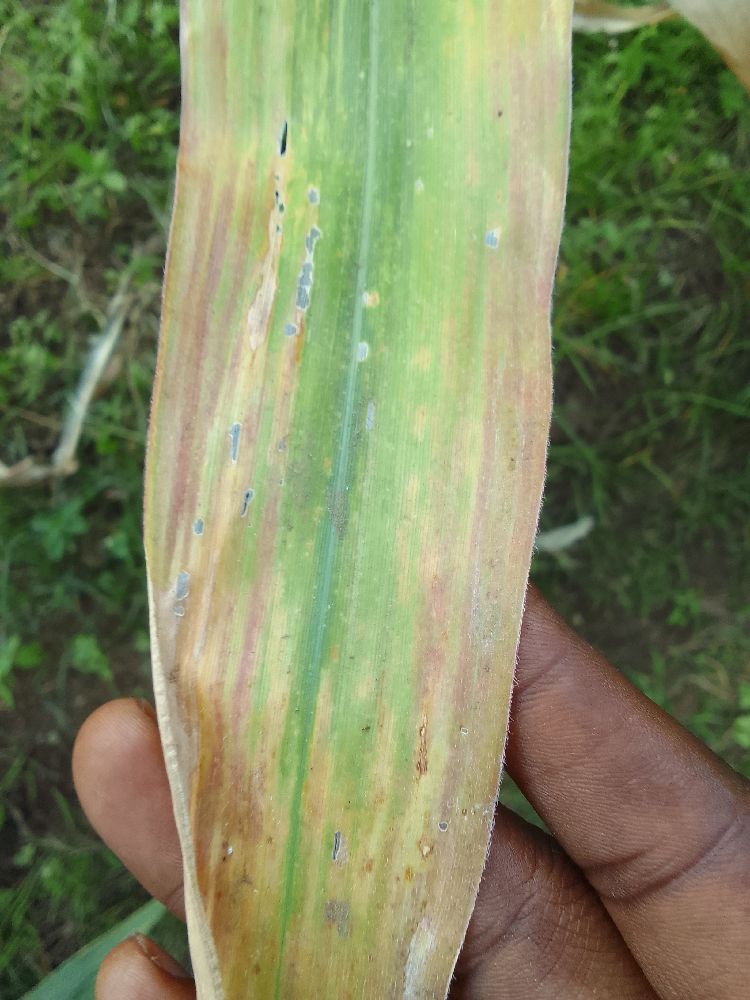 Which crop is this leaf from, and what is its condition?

maize, maize lethal necrosis
